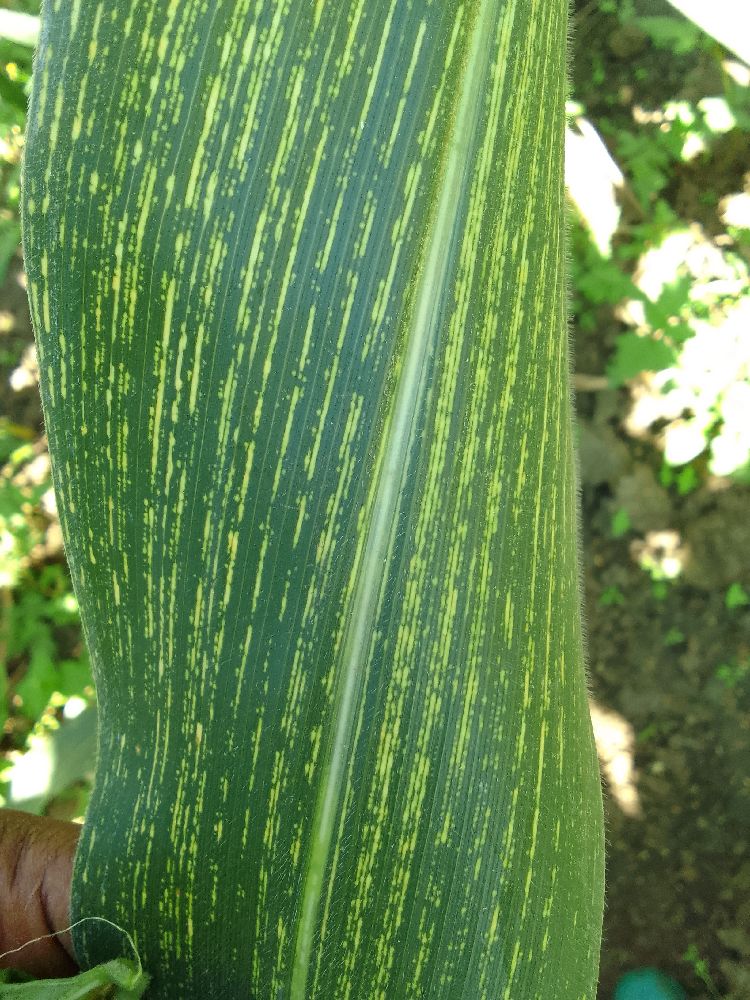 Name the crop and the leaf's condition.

maize, maize streak virus
